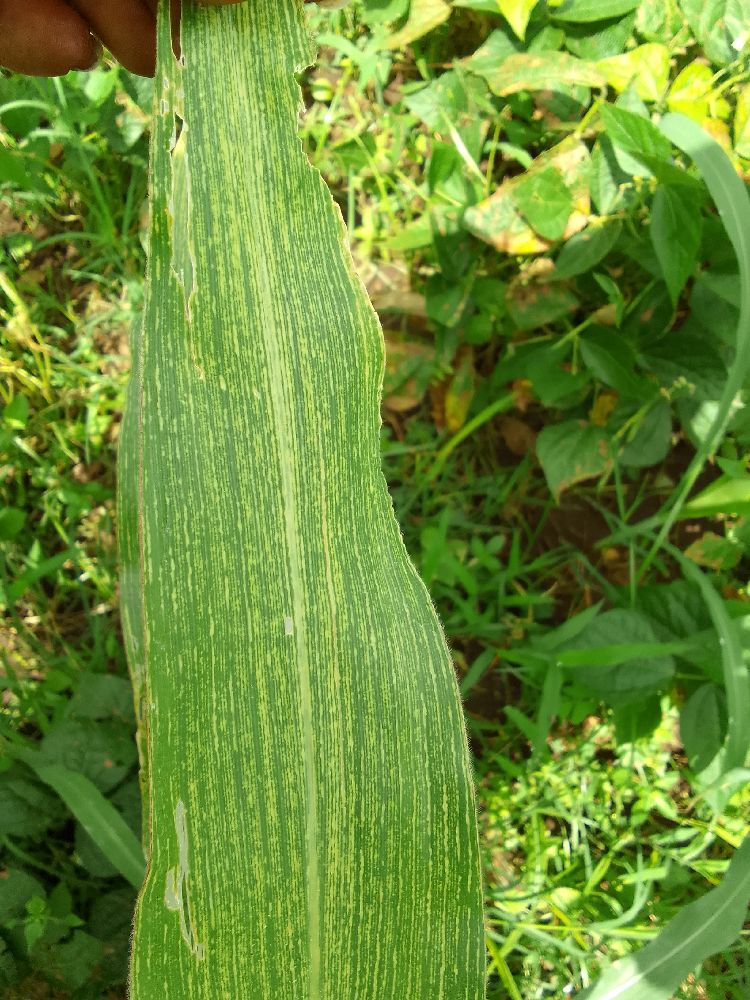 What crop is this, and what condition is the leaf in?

maize, maize streak virus
